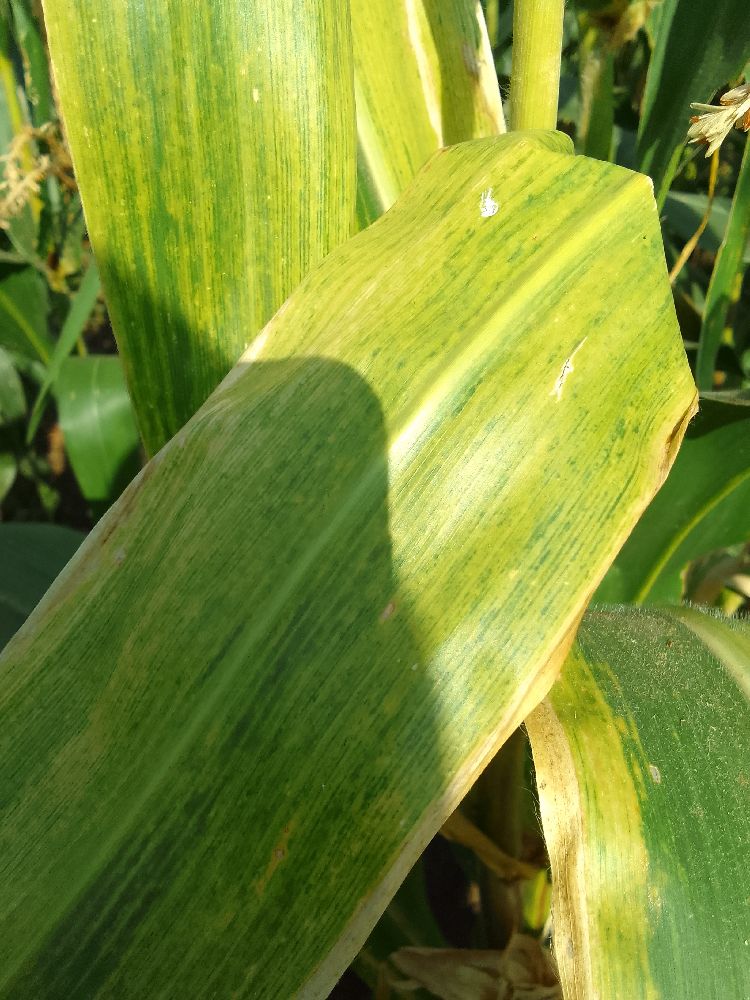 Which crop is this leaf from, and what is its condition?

maize, maize lethal necrosis
